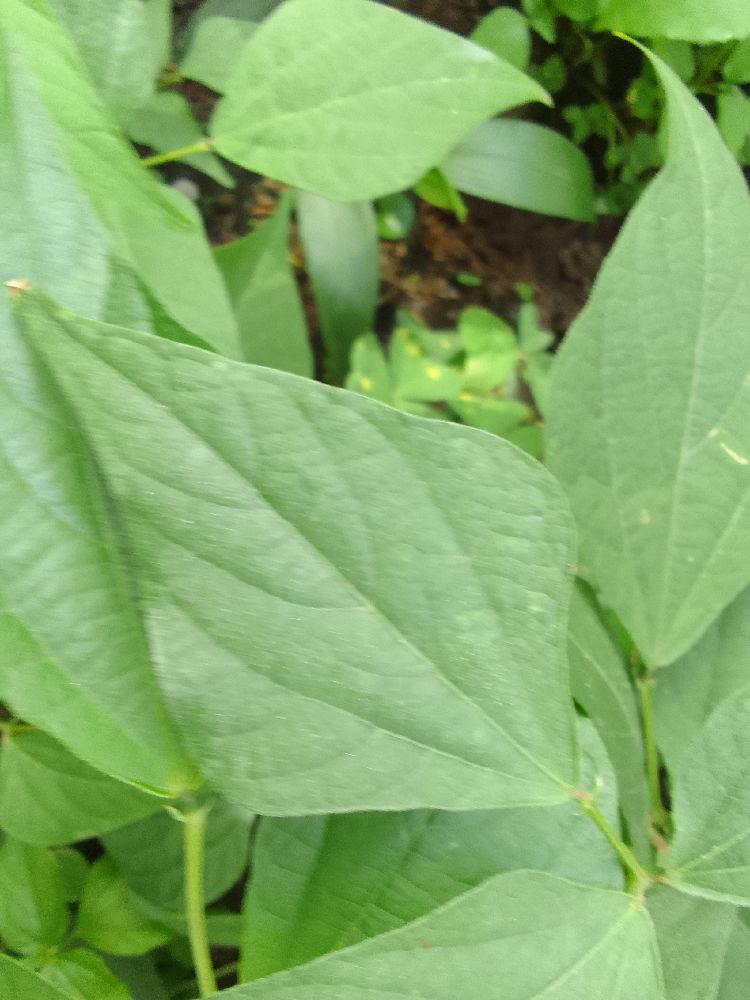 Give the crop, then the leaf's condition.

common bean, healthy
